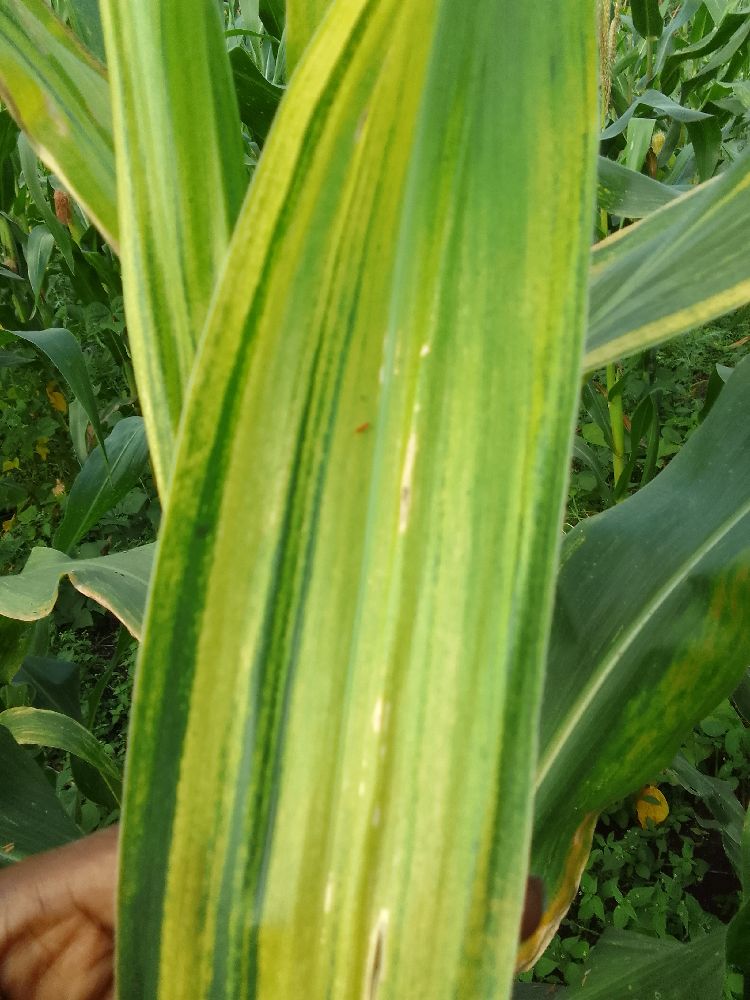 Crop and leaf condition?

maize, maize lethal necrosis
